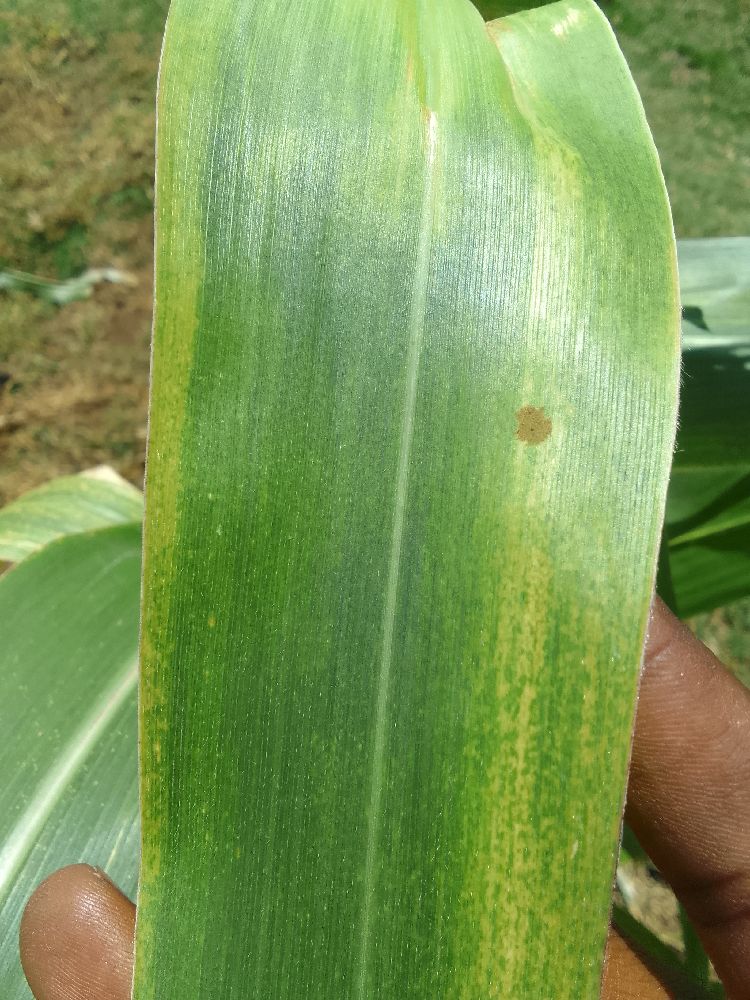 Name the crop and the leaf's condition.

maize, maize lethal necrosis
